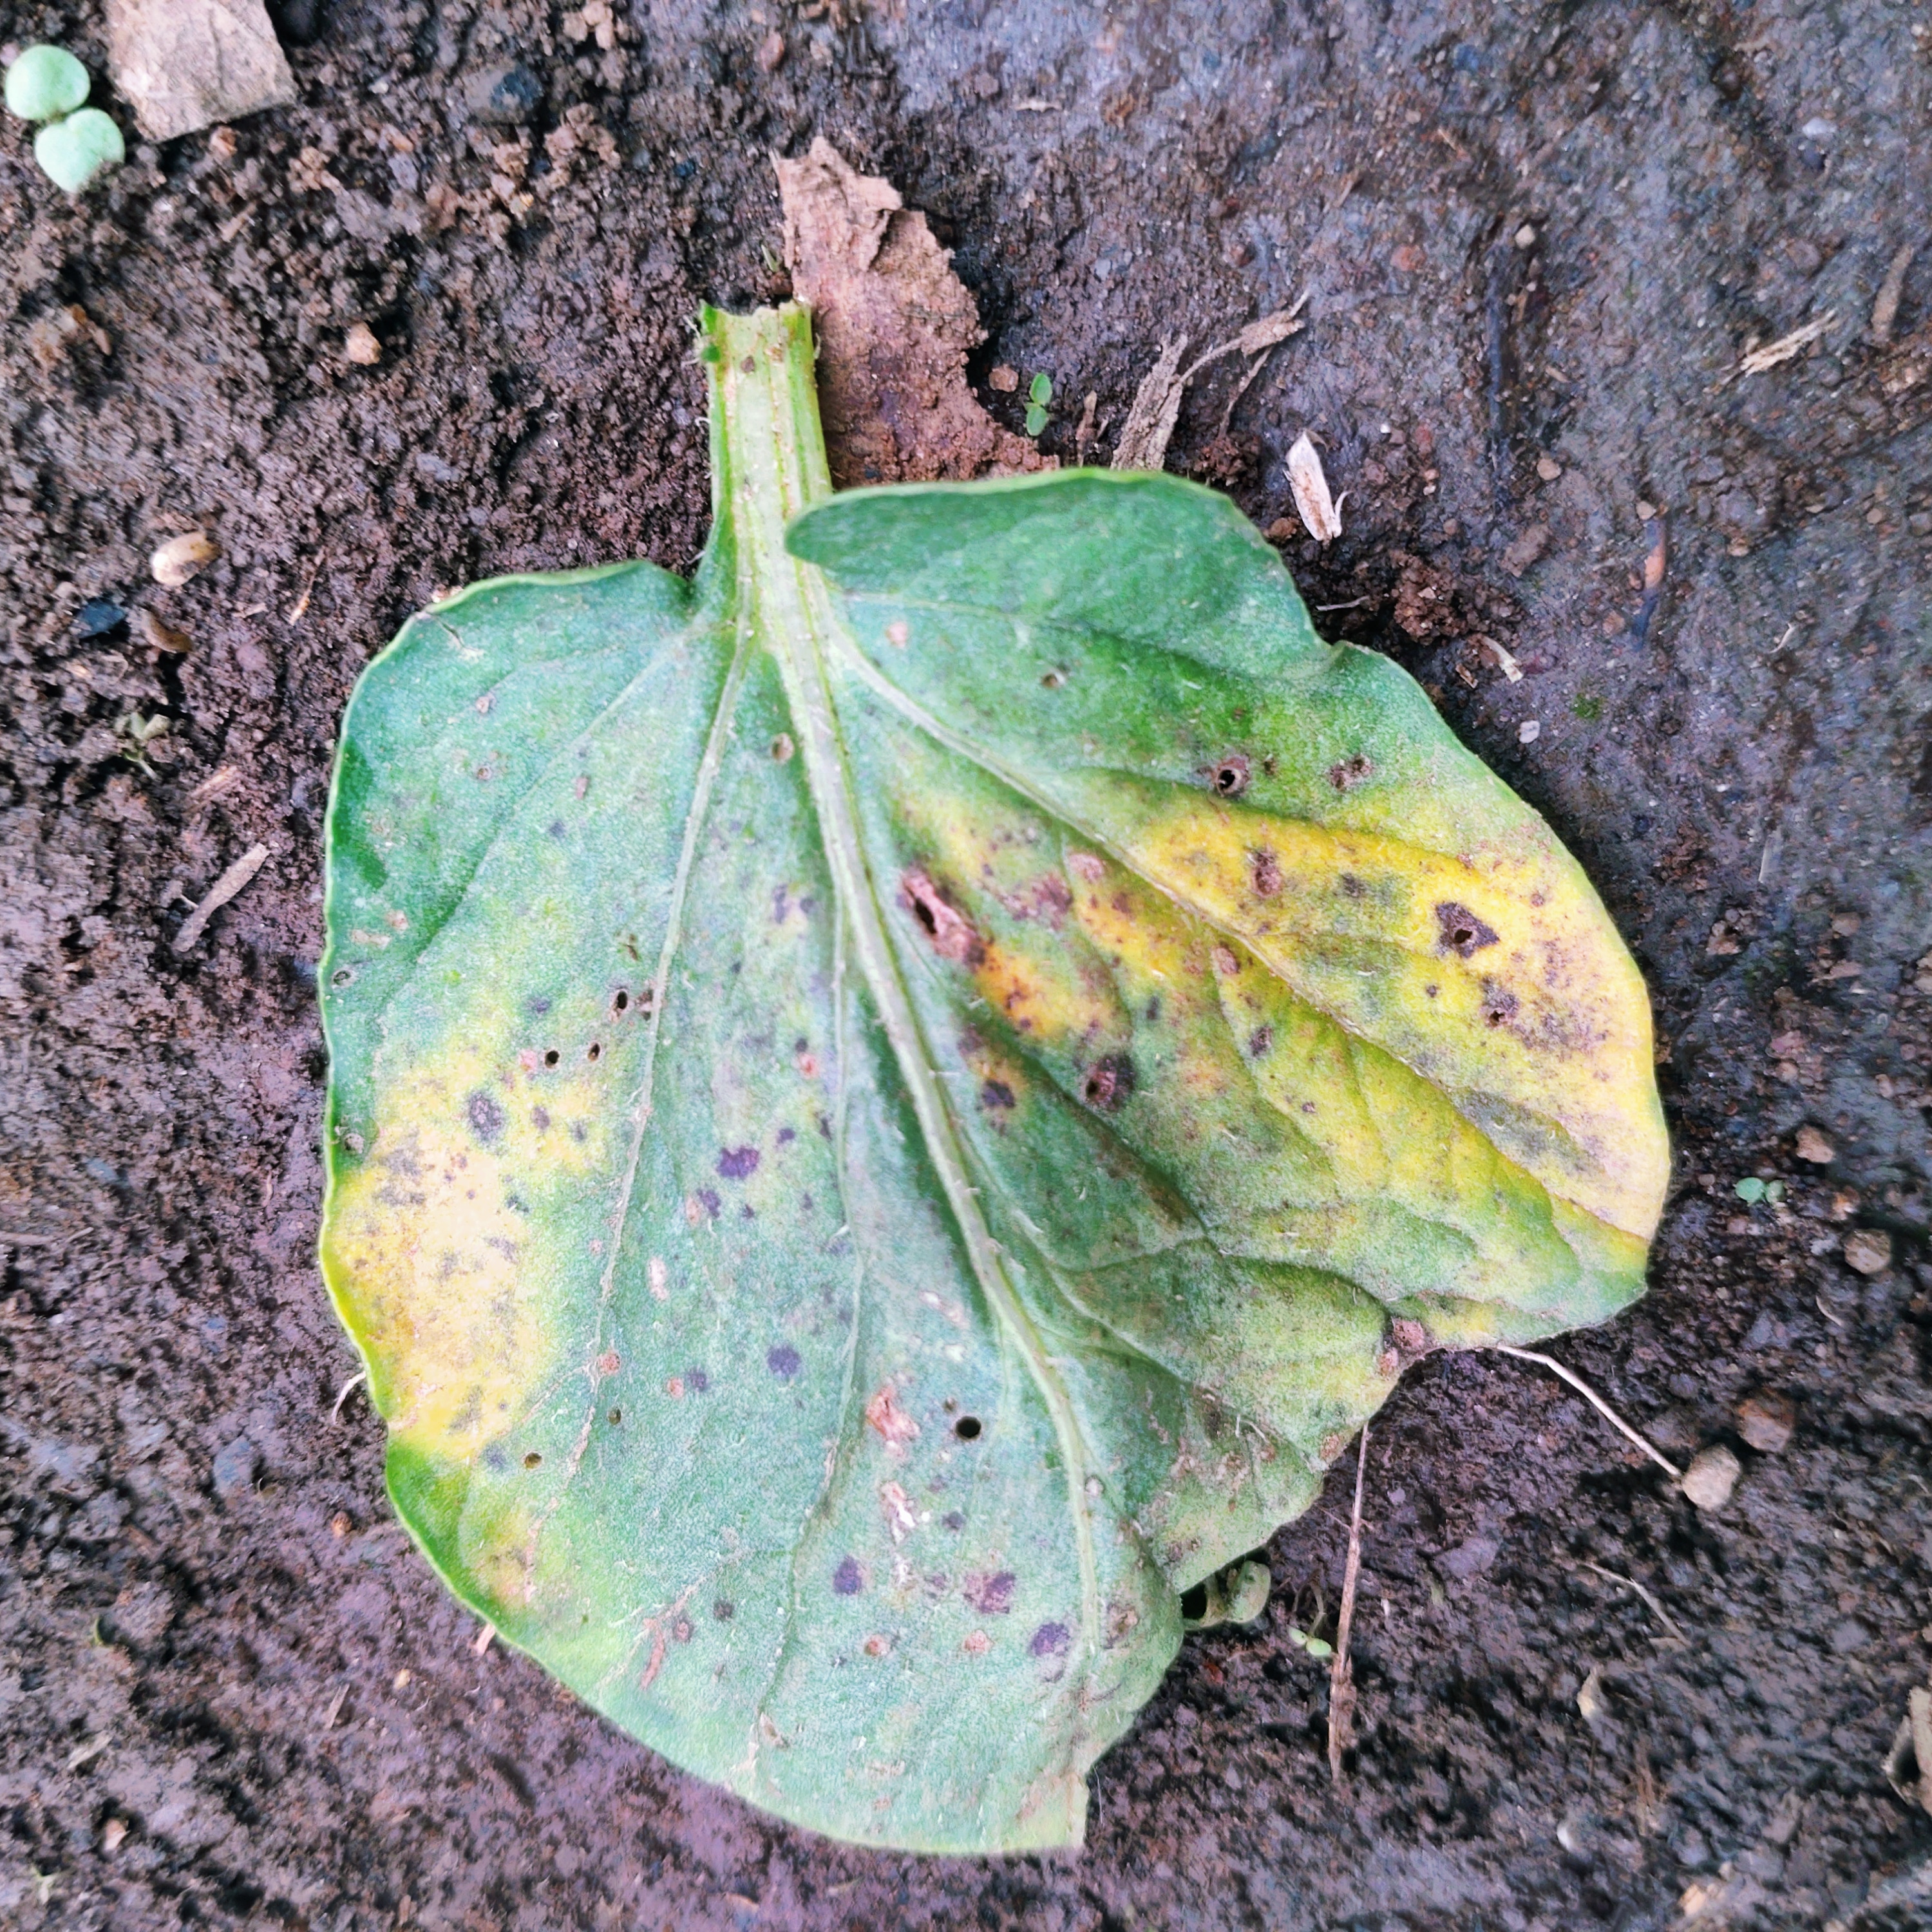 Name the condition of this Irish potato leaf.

late blight
